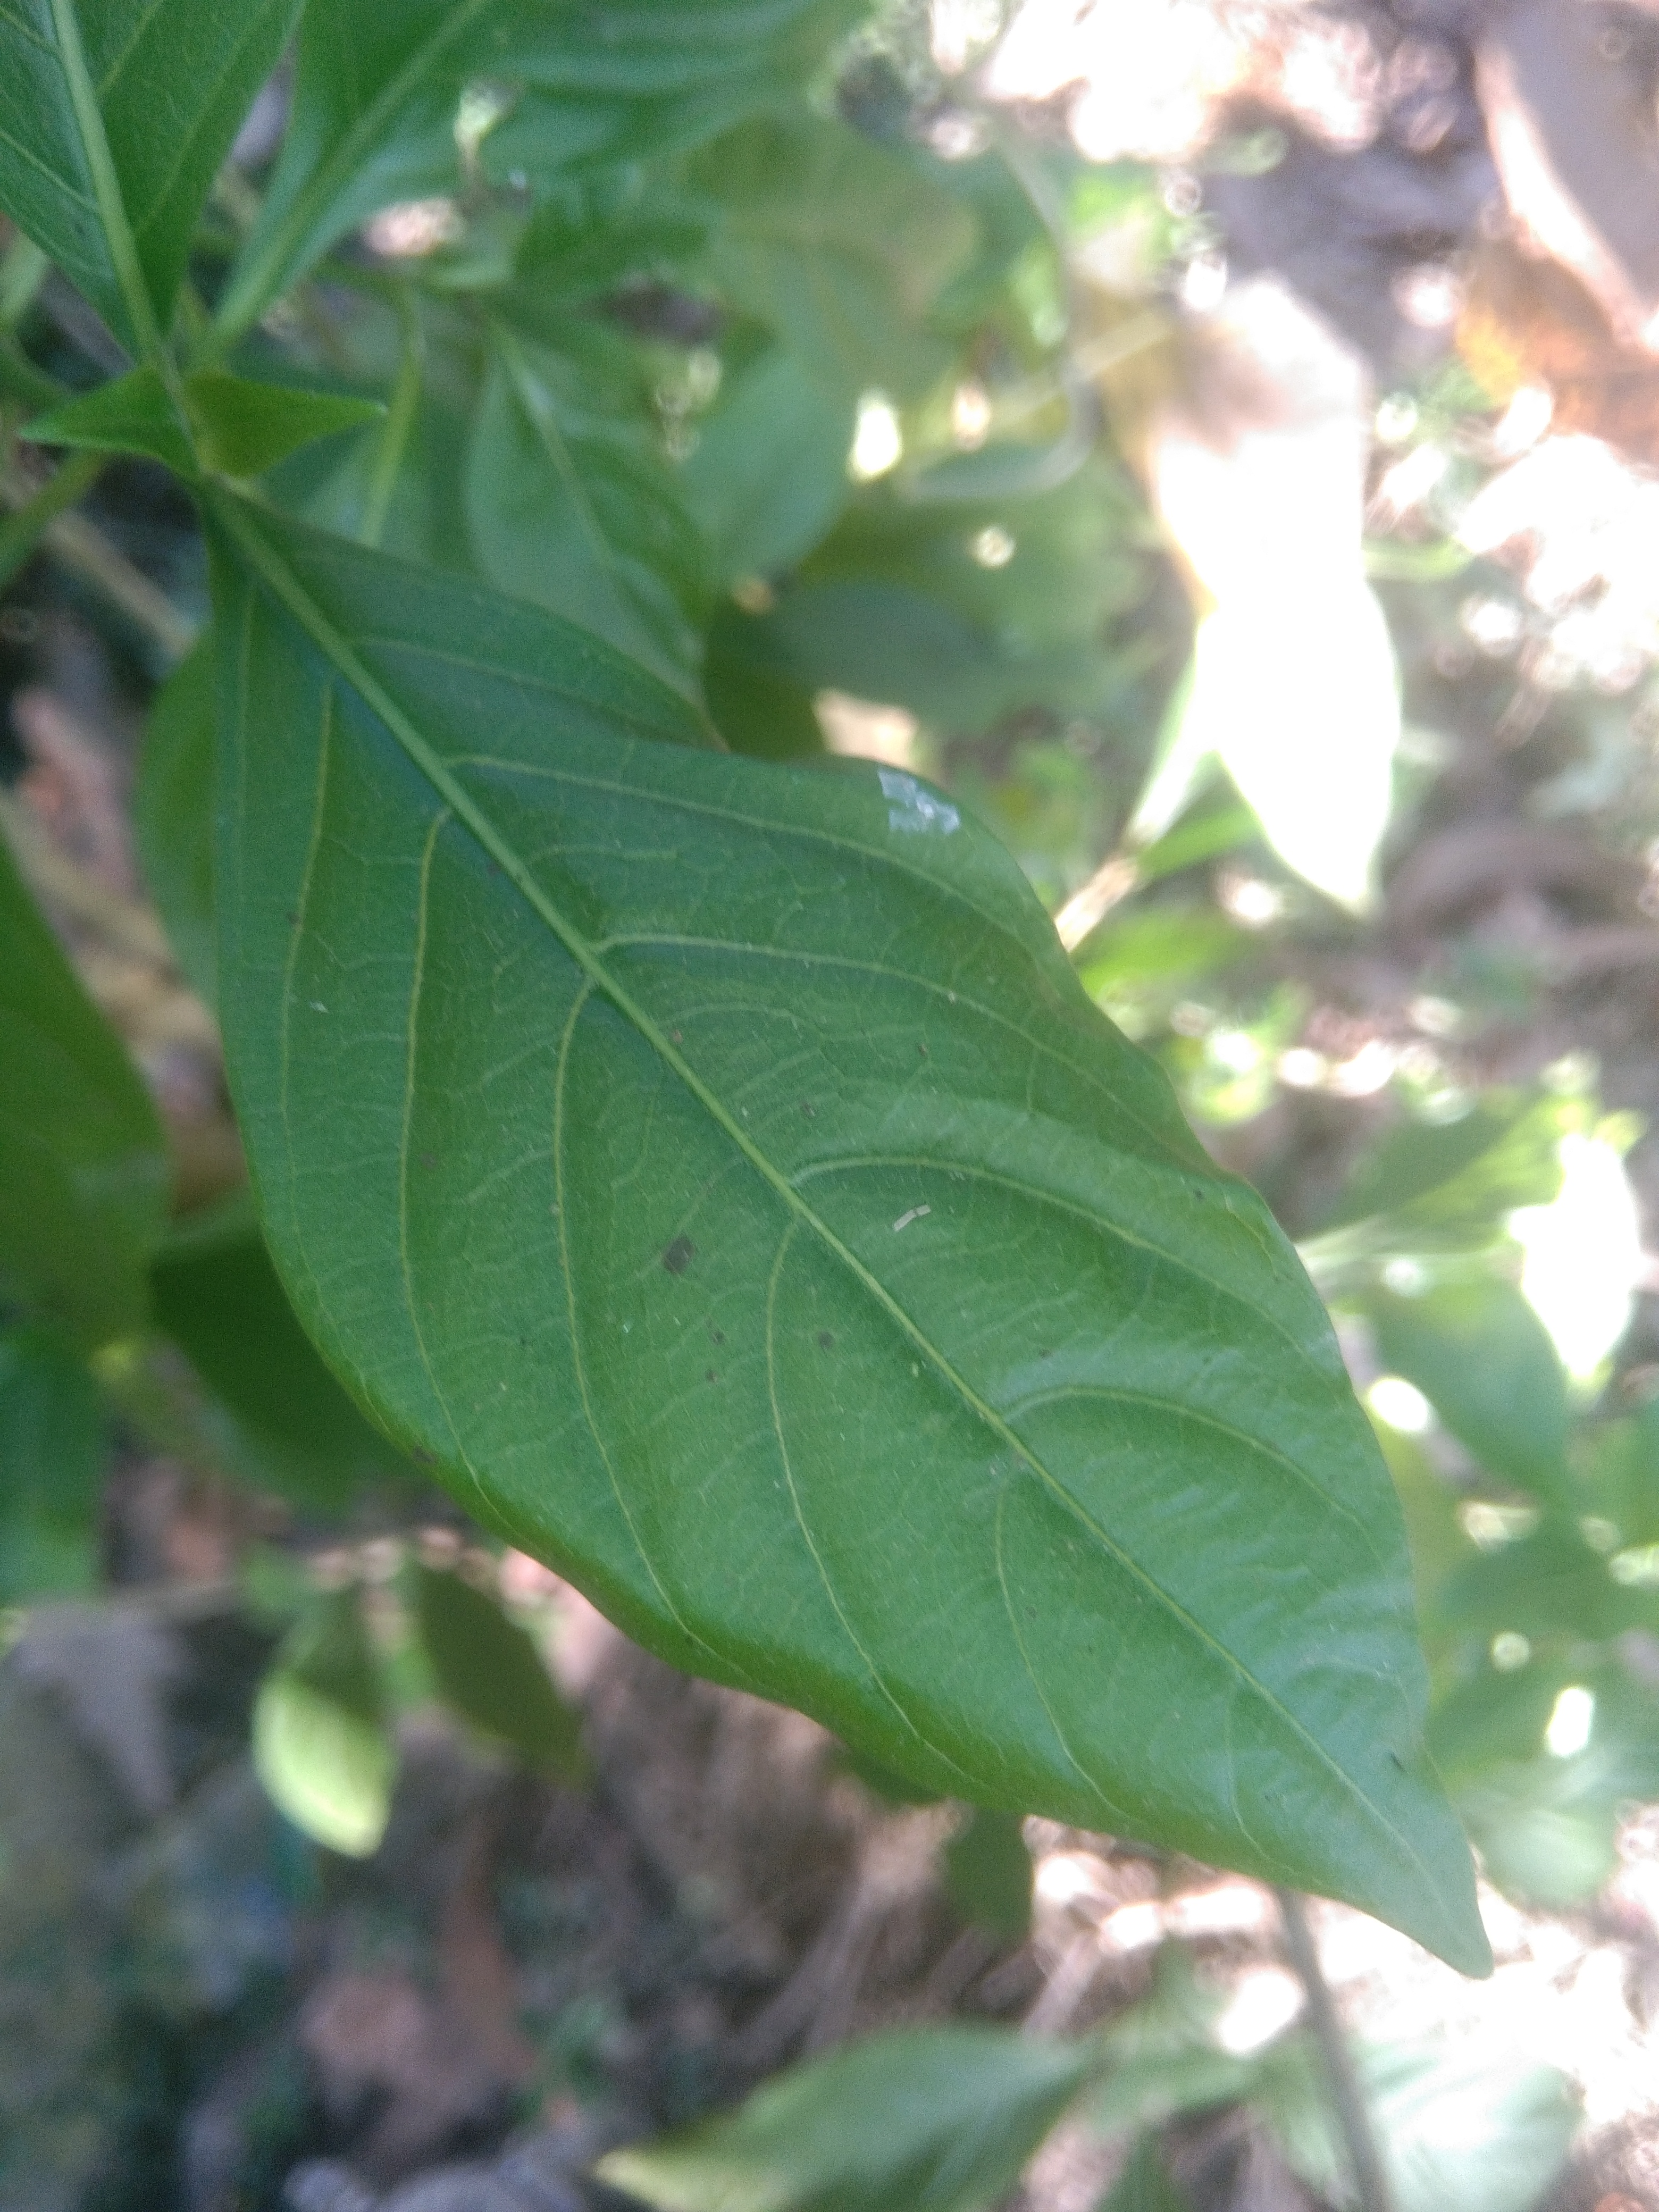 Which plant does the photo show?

vasaka
